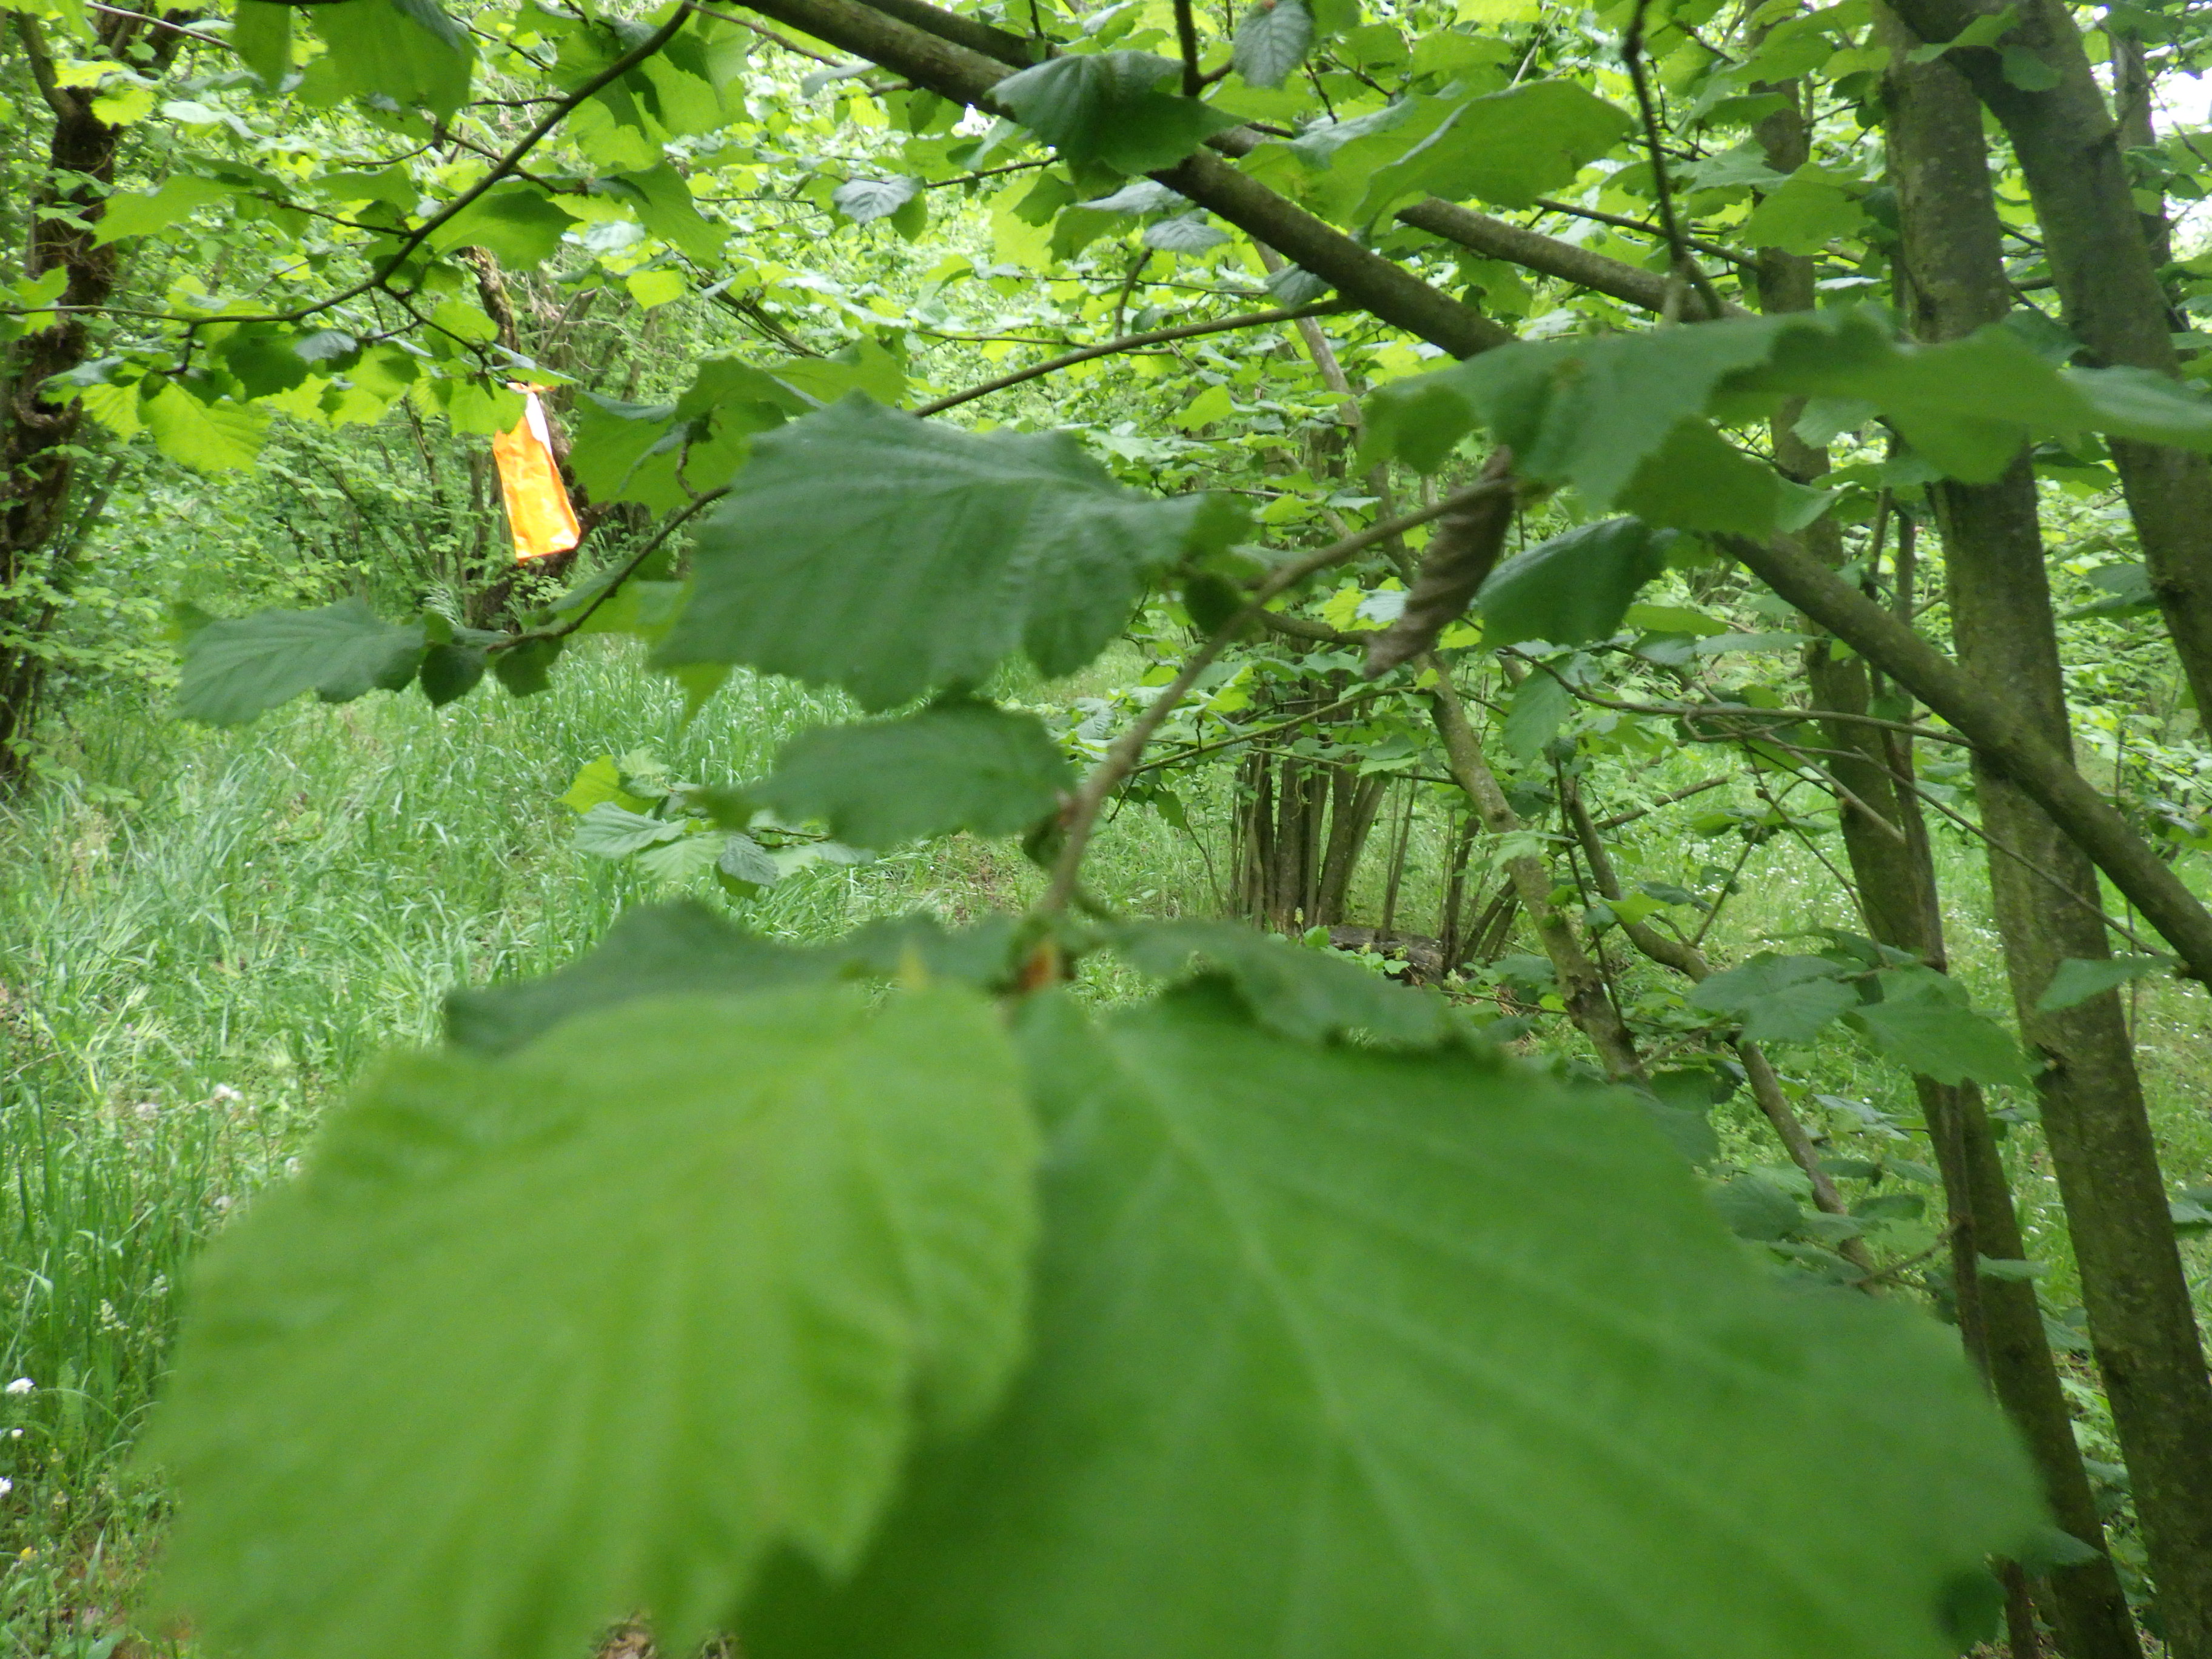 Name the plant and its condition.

hazel, healthy
